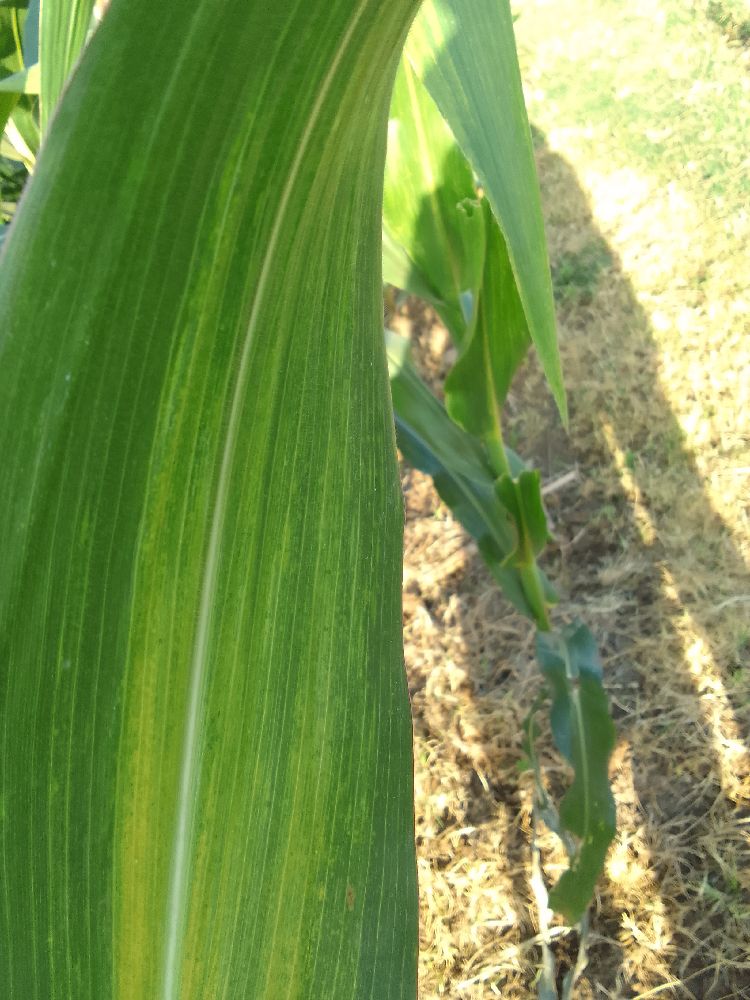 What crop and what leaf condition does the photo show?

maize, maize lethal necrosis
